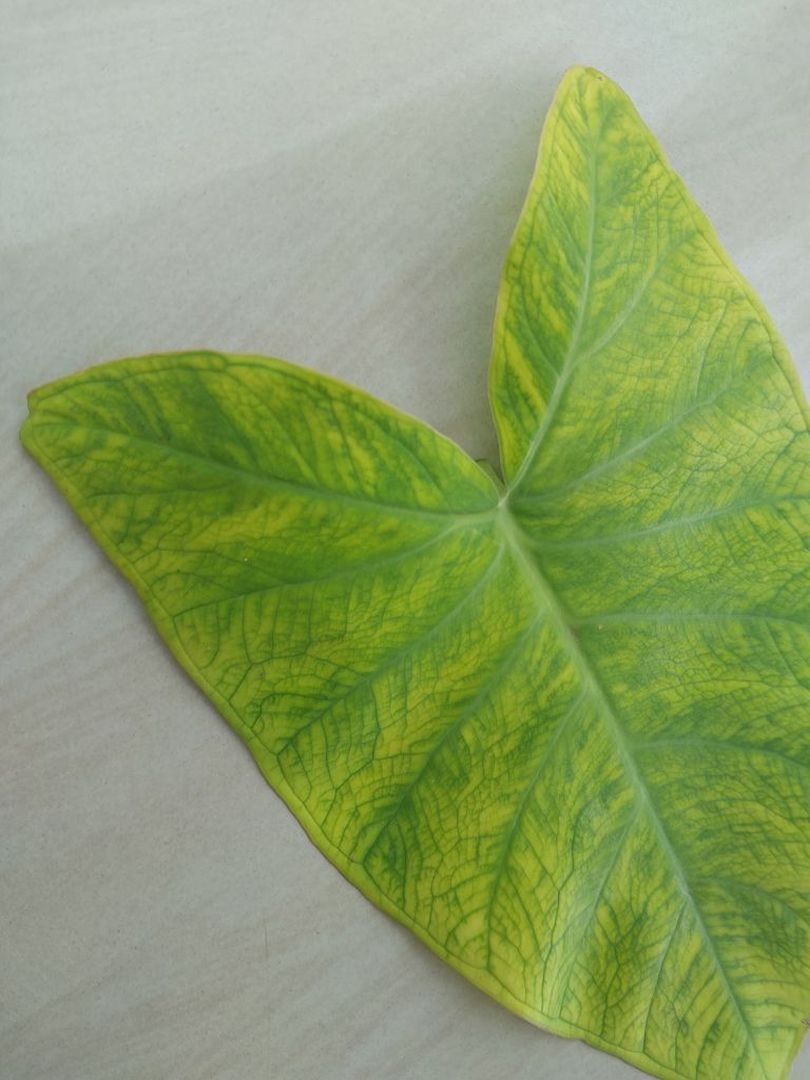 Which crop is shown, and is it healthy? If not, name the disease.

taro, mosaic
